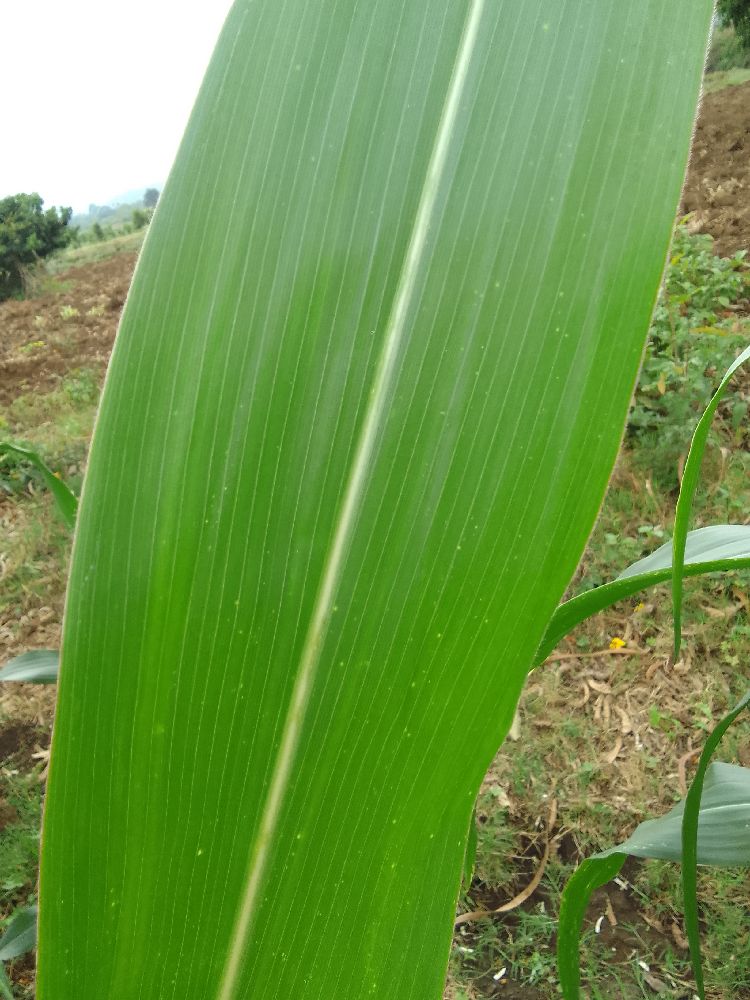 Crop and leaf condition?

maize, healthy
